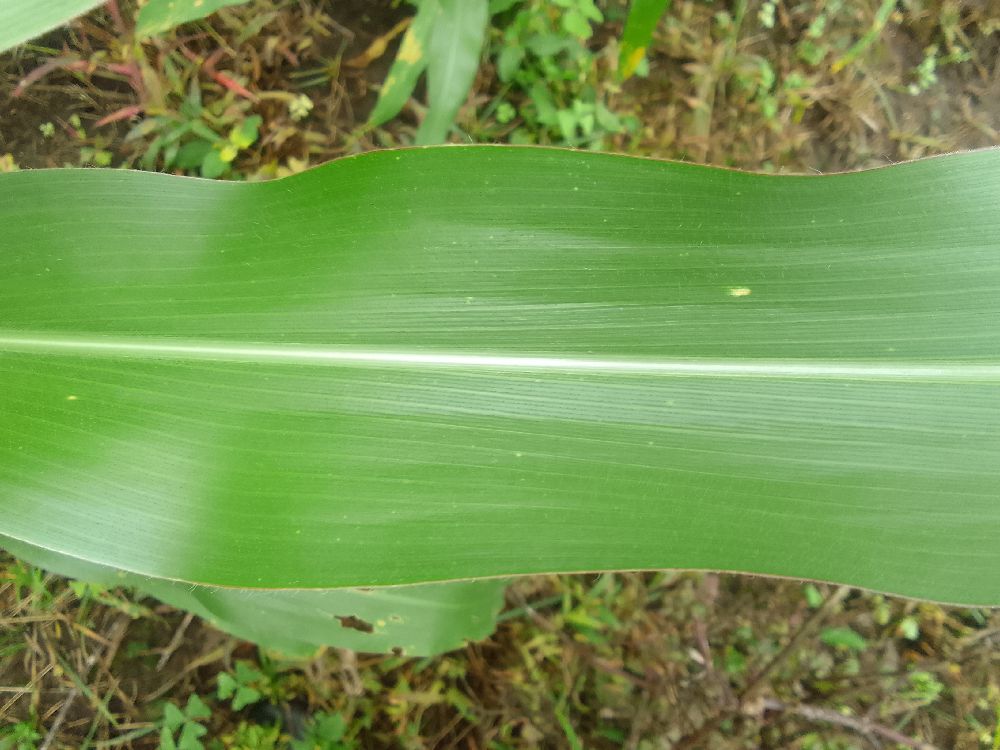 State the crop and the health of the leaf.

maize, healthy
